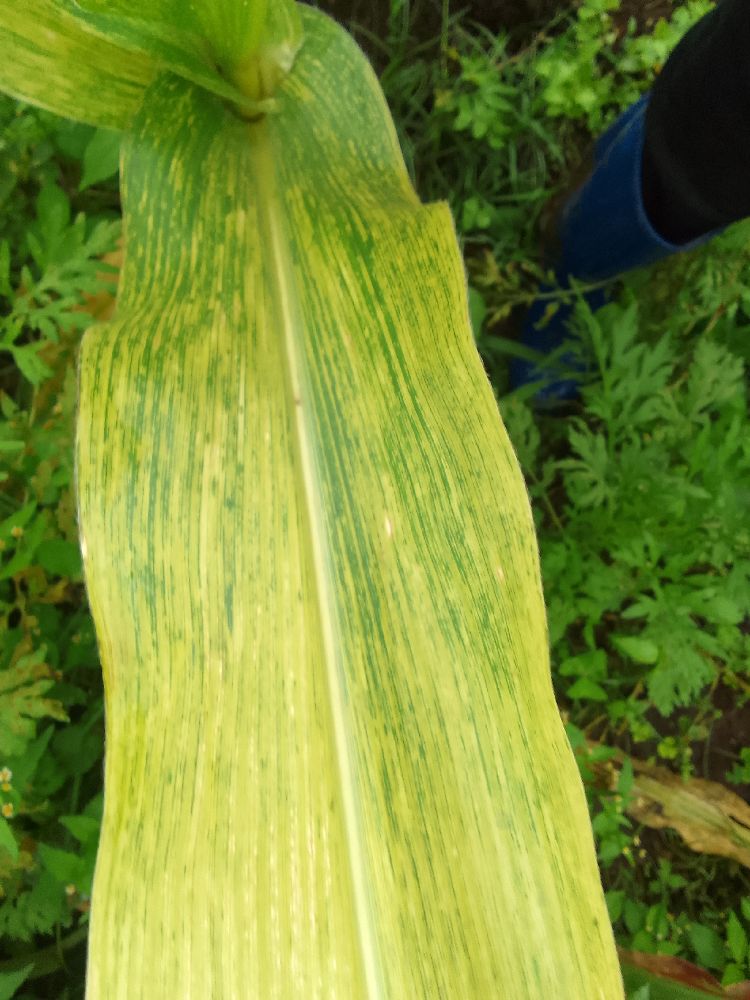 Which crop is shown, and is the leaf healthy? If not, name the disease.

maize, maize lethal necrosis
